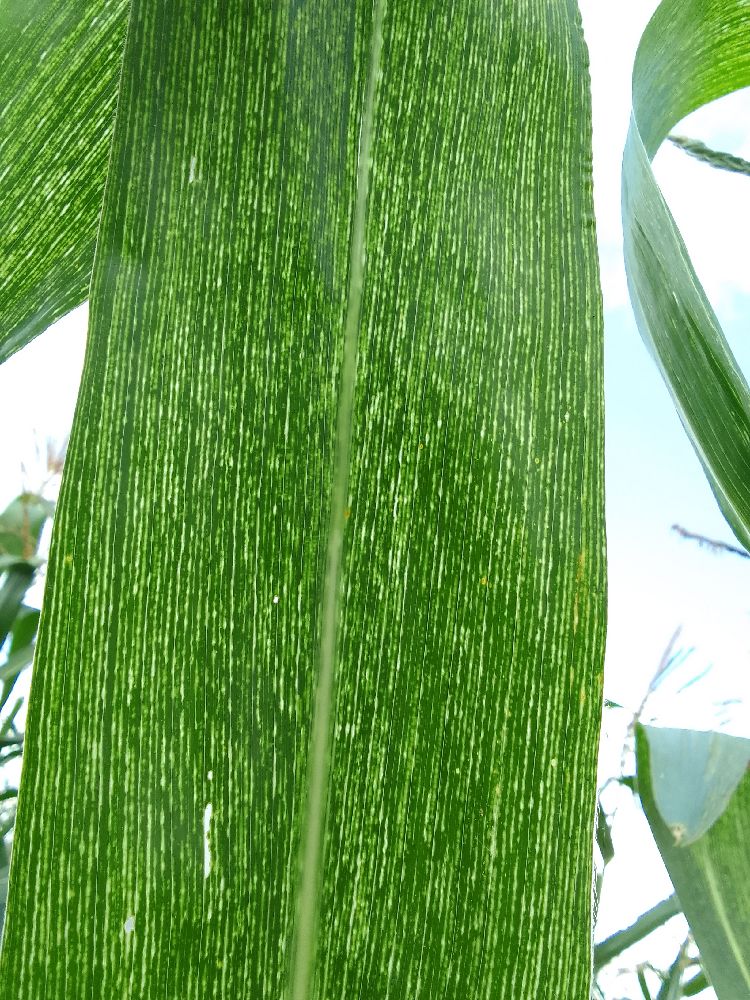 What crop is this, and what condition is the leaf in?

maize, maize streak virus
